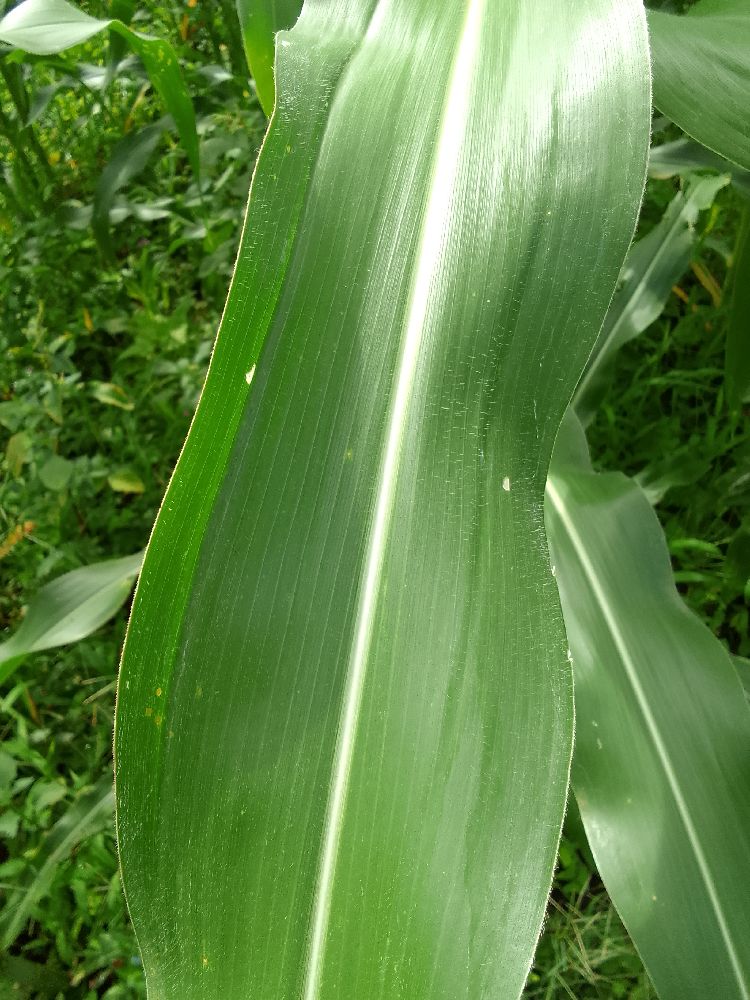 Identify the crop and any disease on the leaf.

maize, healthy
